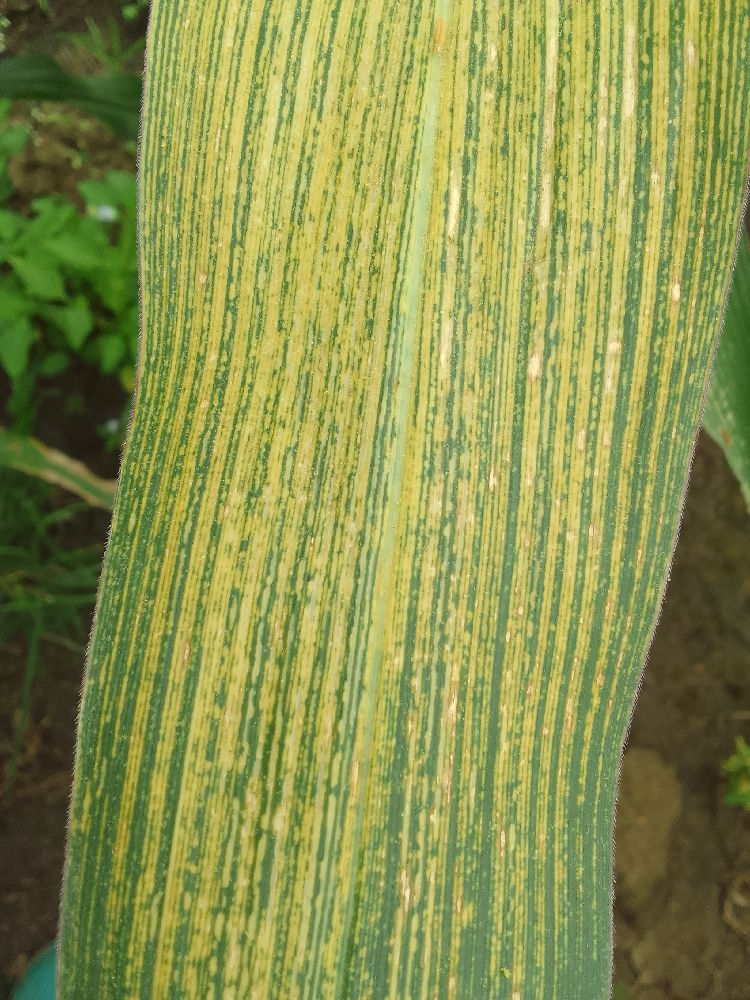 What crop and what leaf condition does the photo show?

maize, maize streak virus
